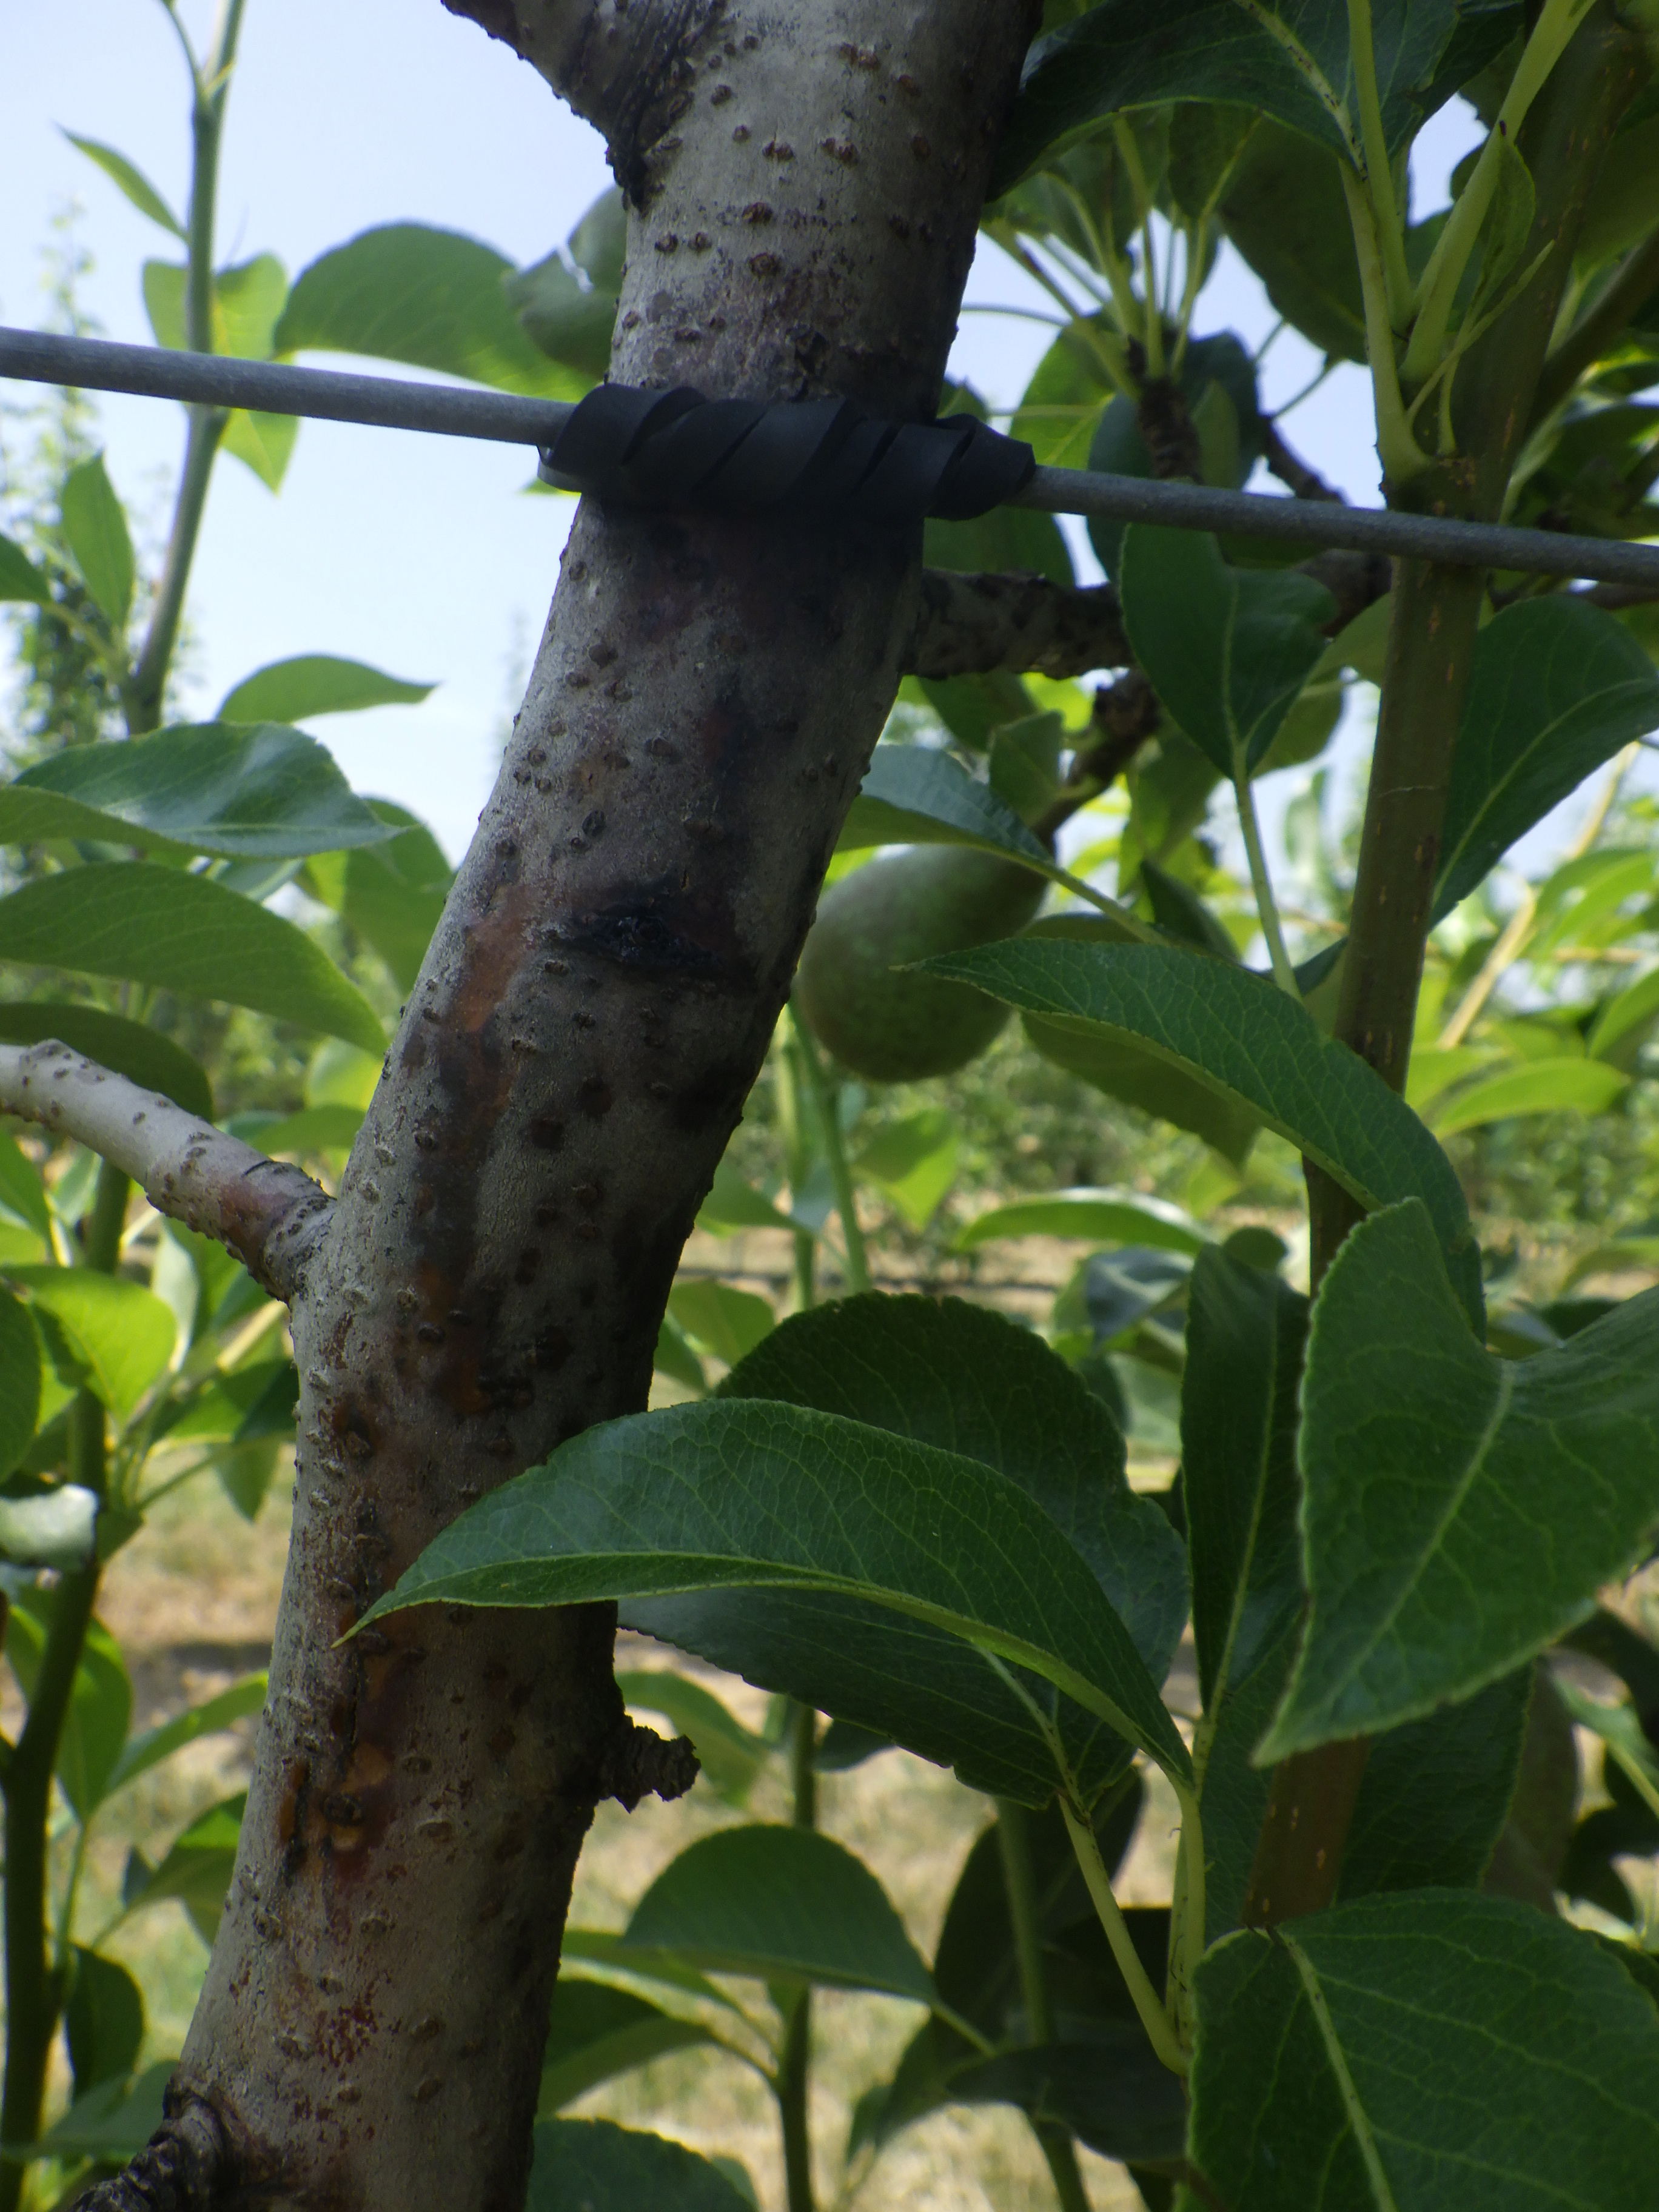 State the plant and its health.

pear, healthy
